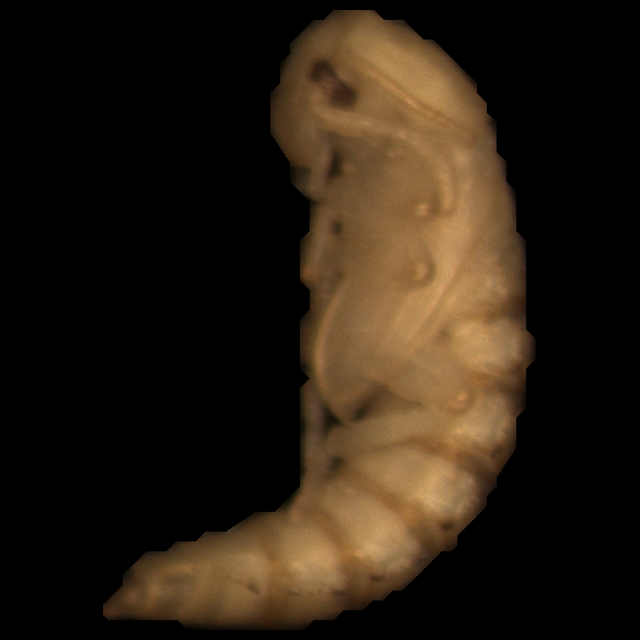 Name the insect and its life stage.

mealworm pupa
